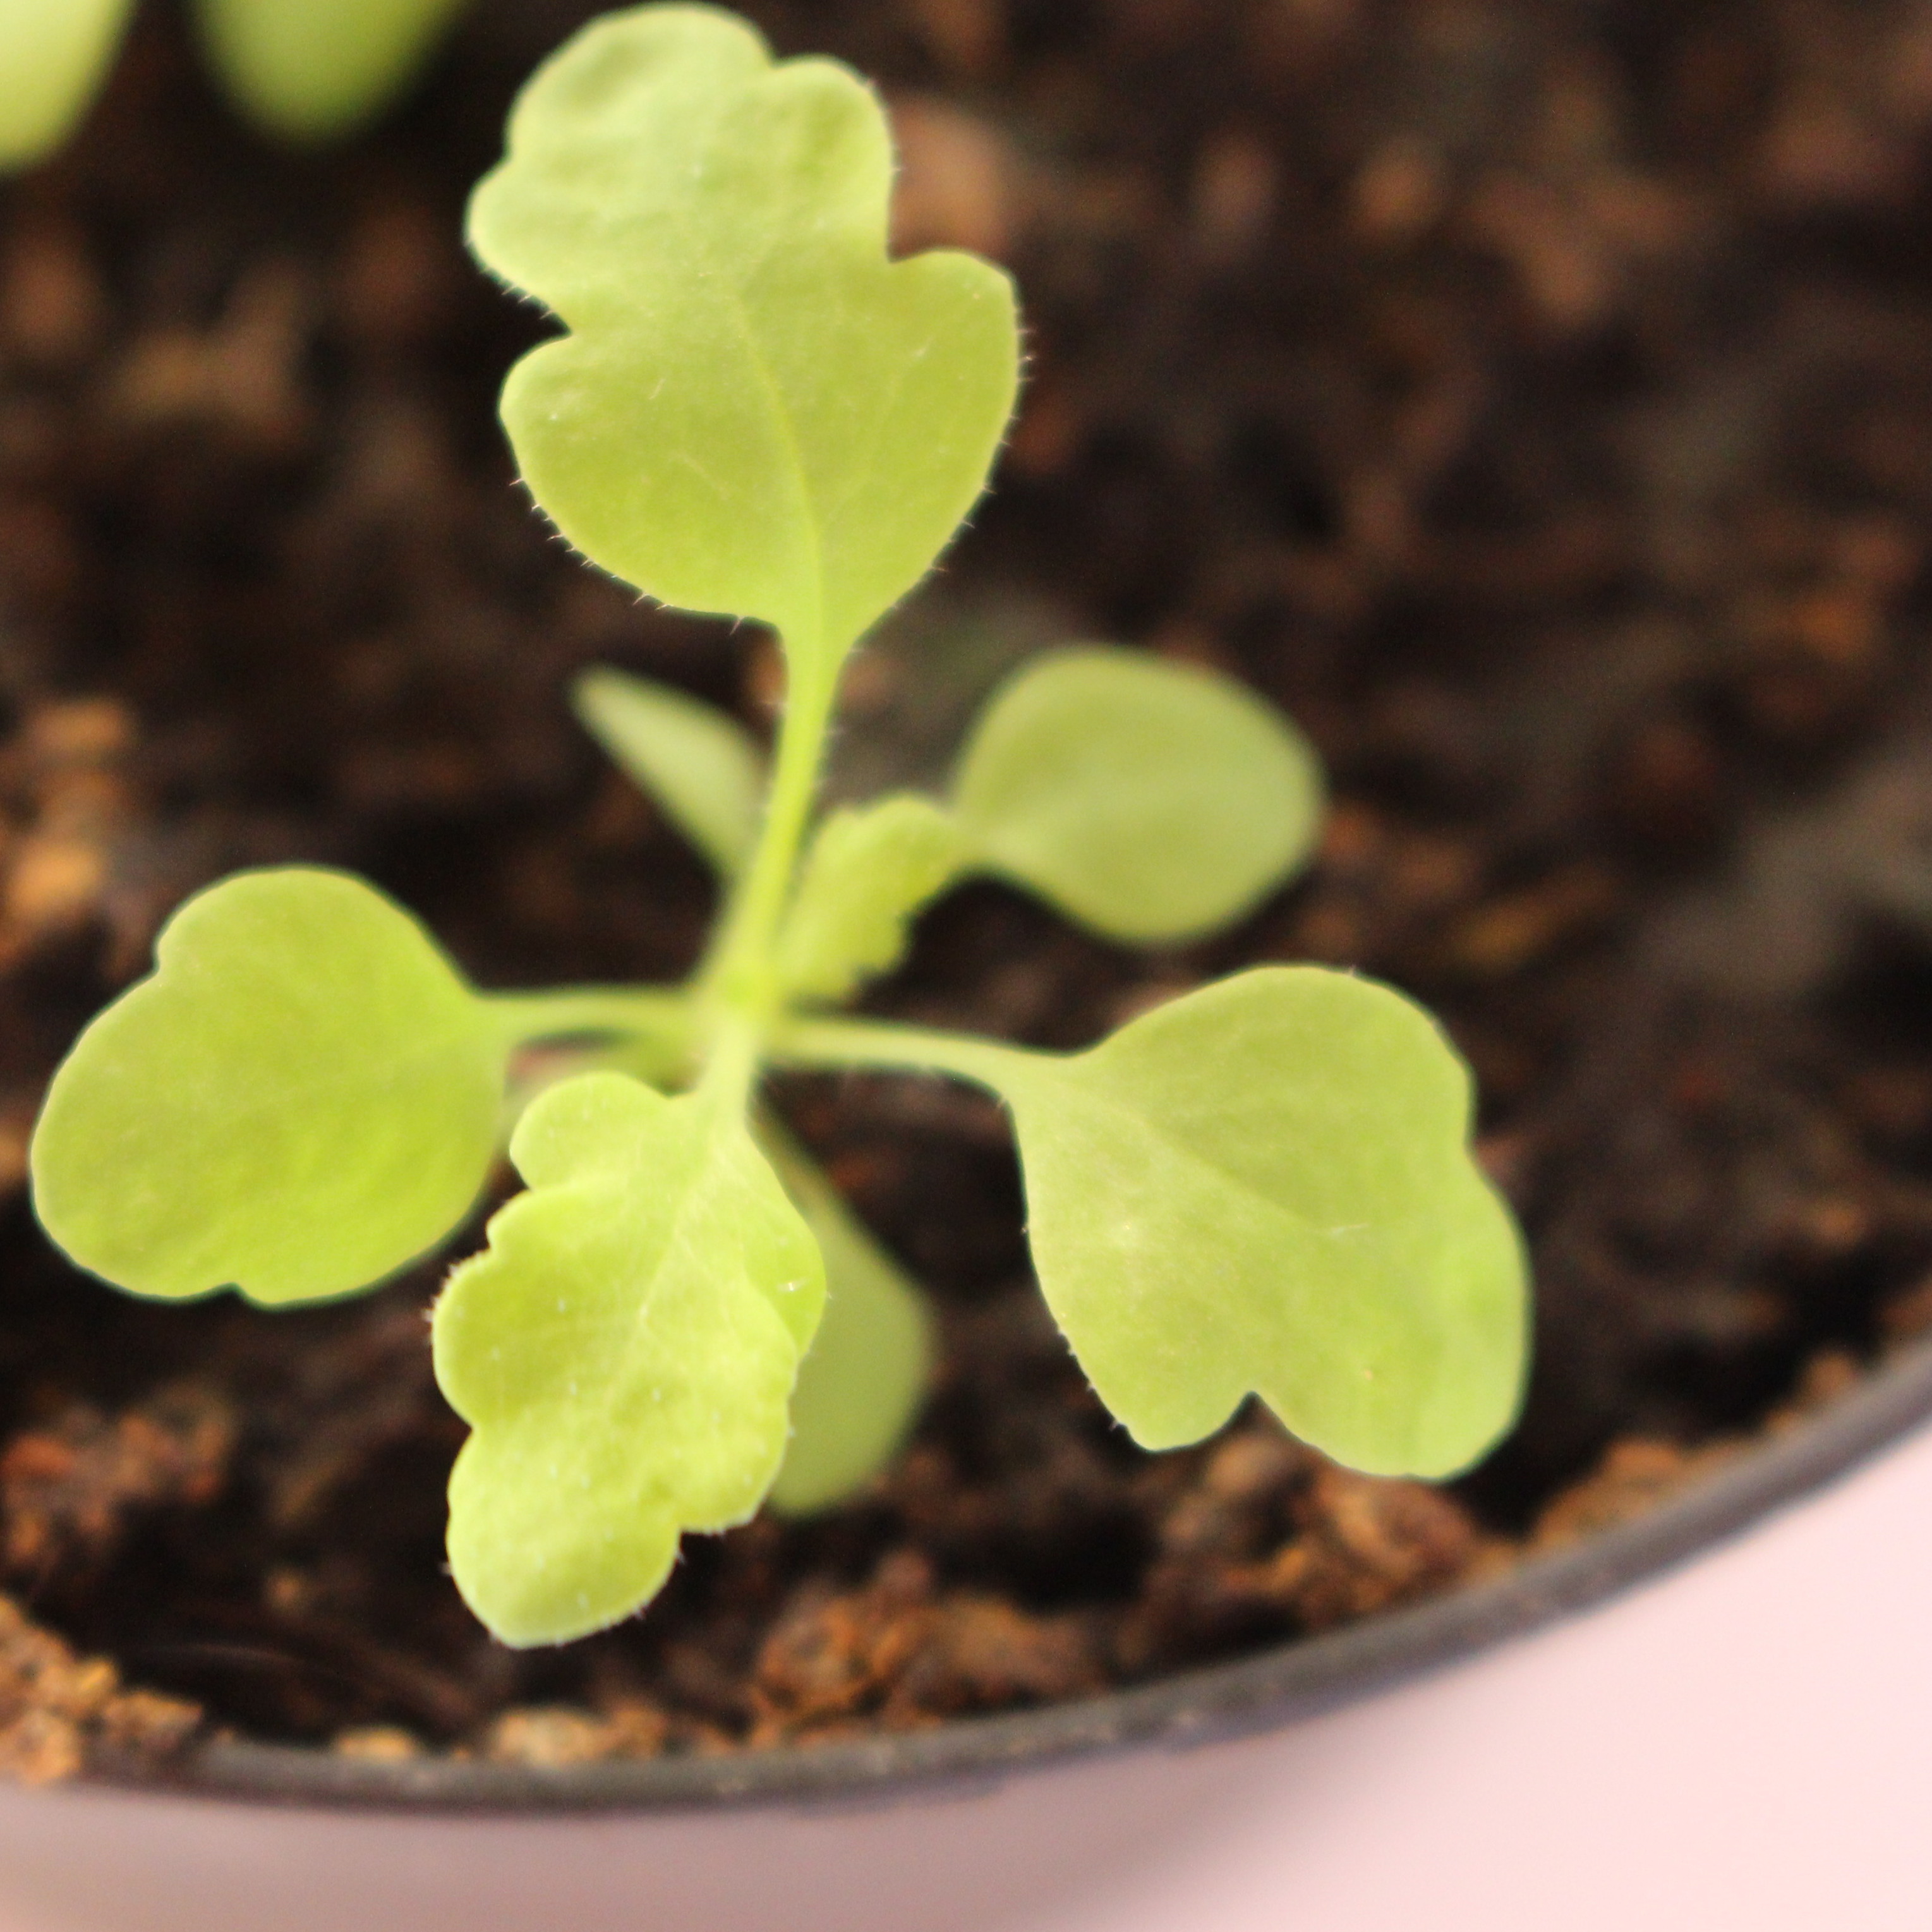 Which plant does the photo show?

Papaver rhoeas
